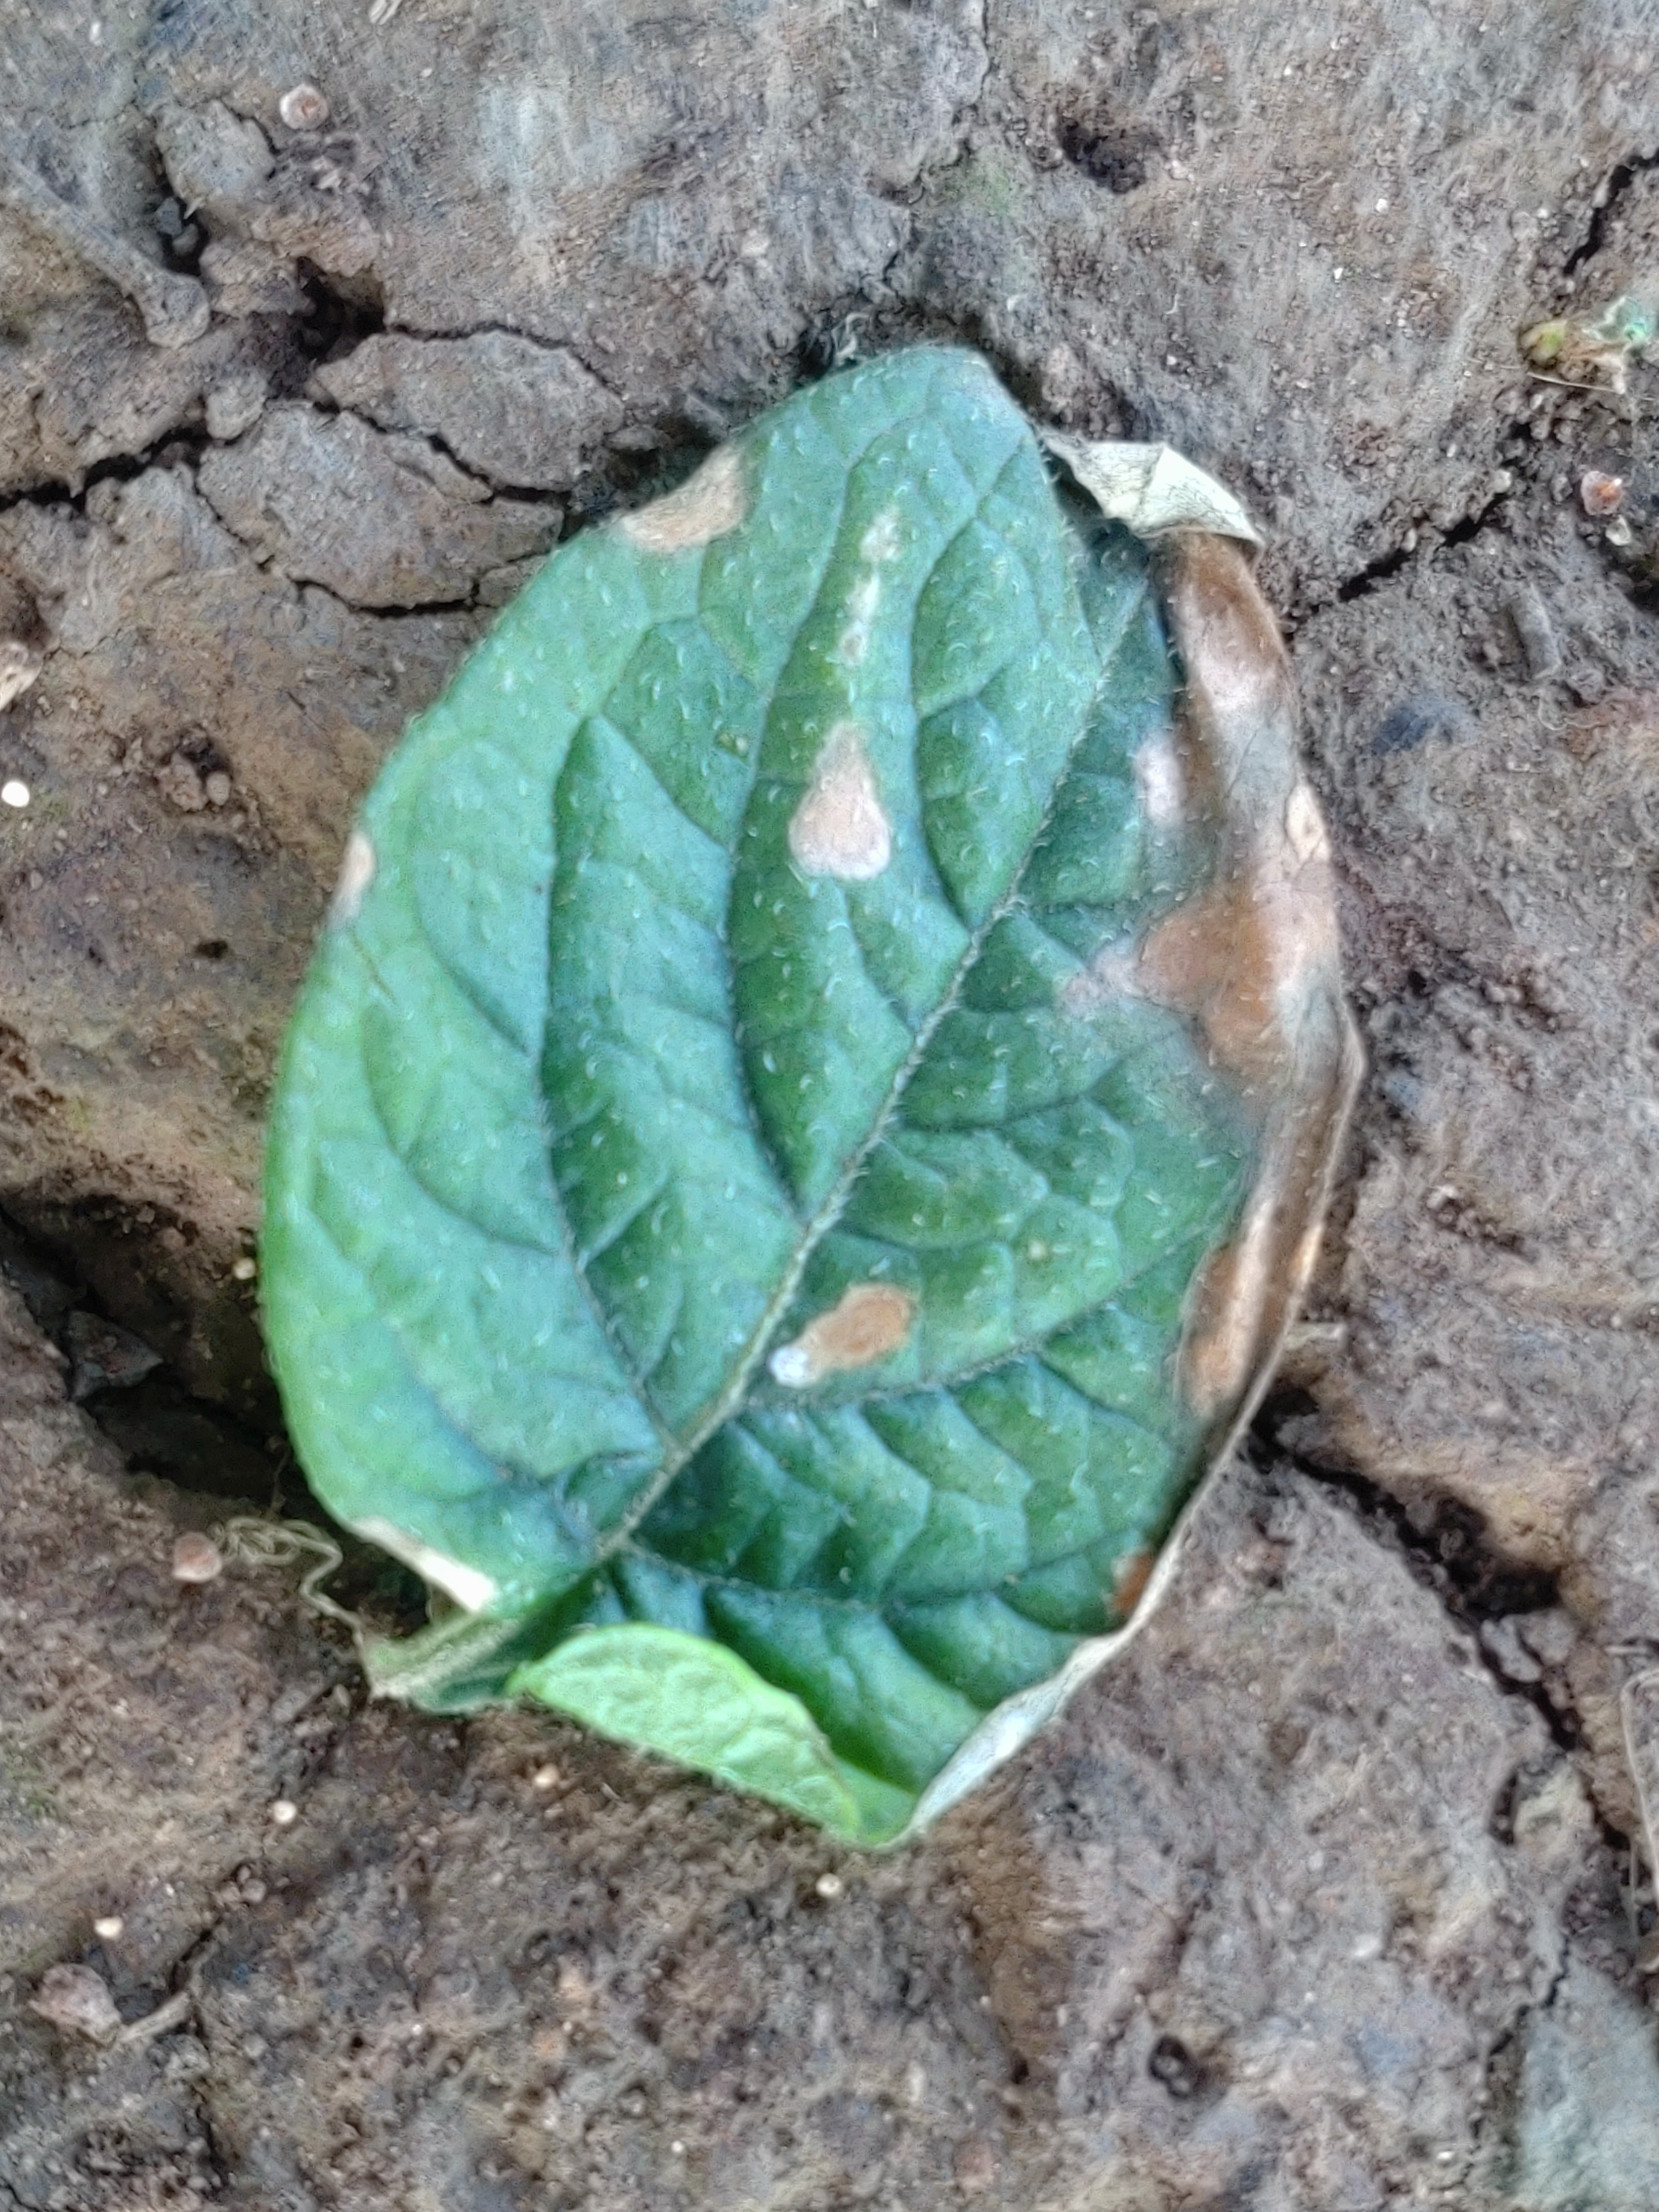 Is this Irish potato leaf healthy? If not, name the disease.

early blight
